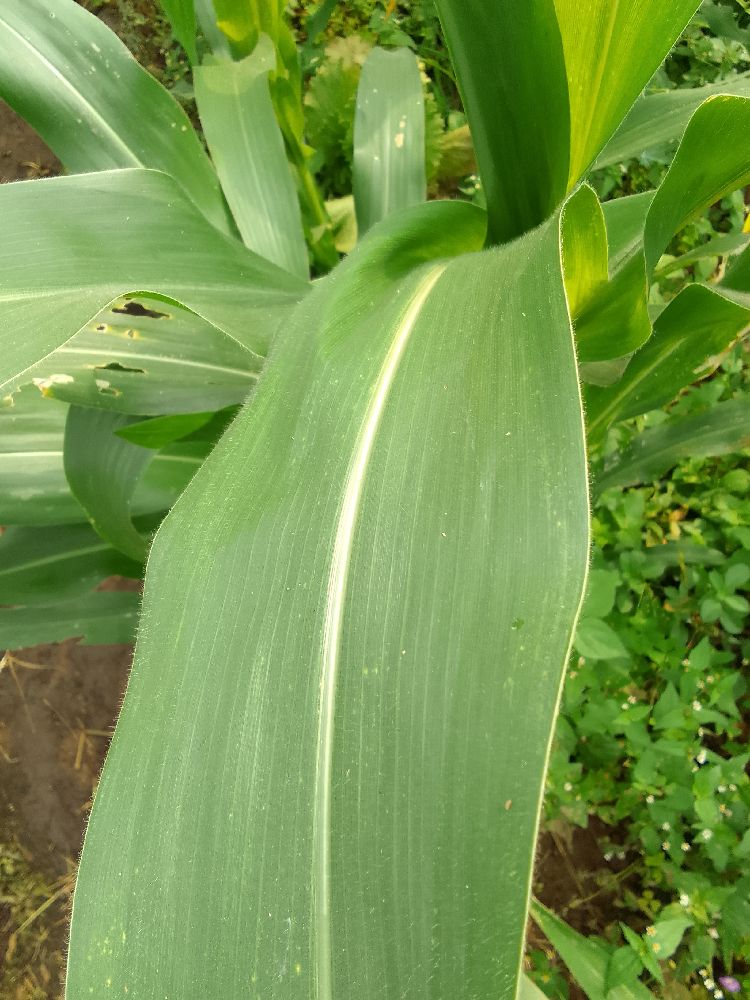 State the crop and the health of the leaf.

maize, healthy
